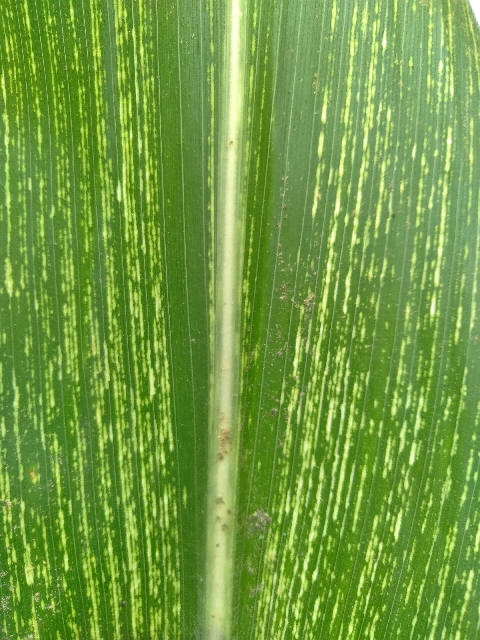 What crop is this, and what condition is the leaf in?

maize, maize streak virus
